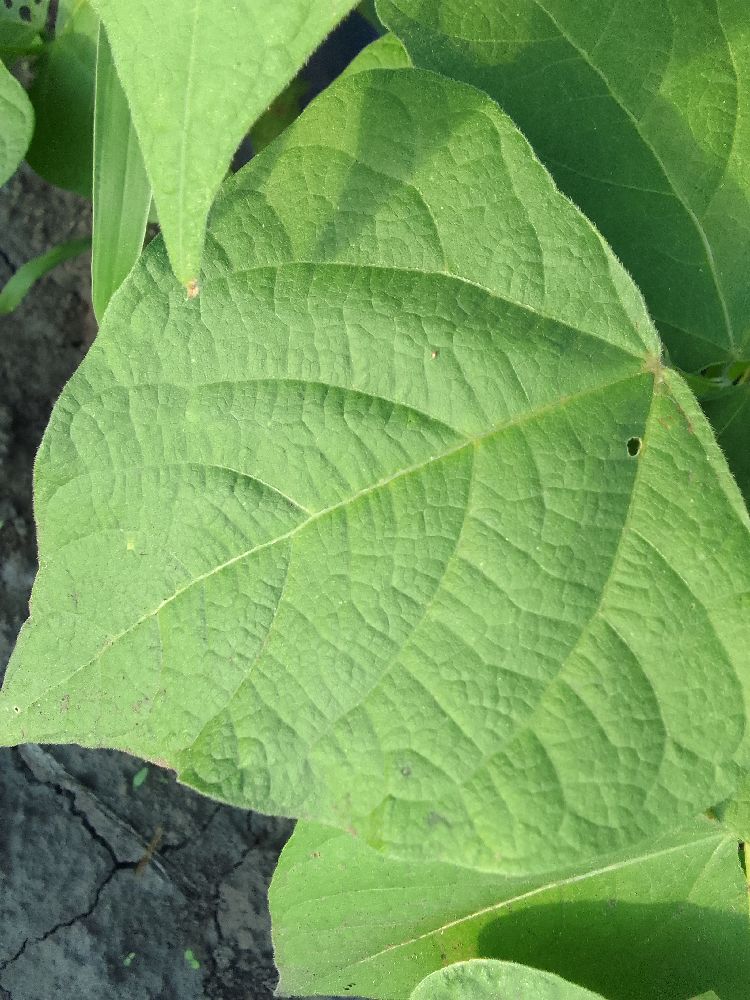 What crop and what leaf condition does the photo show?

common bean, healthy
